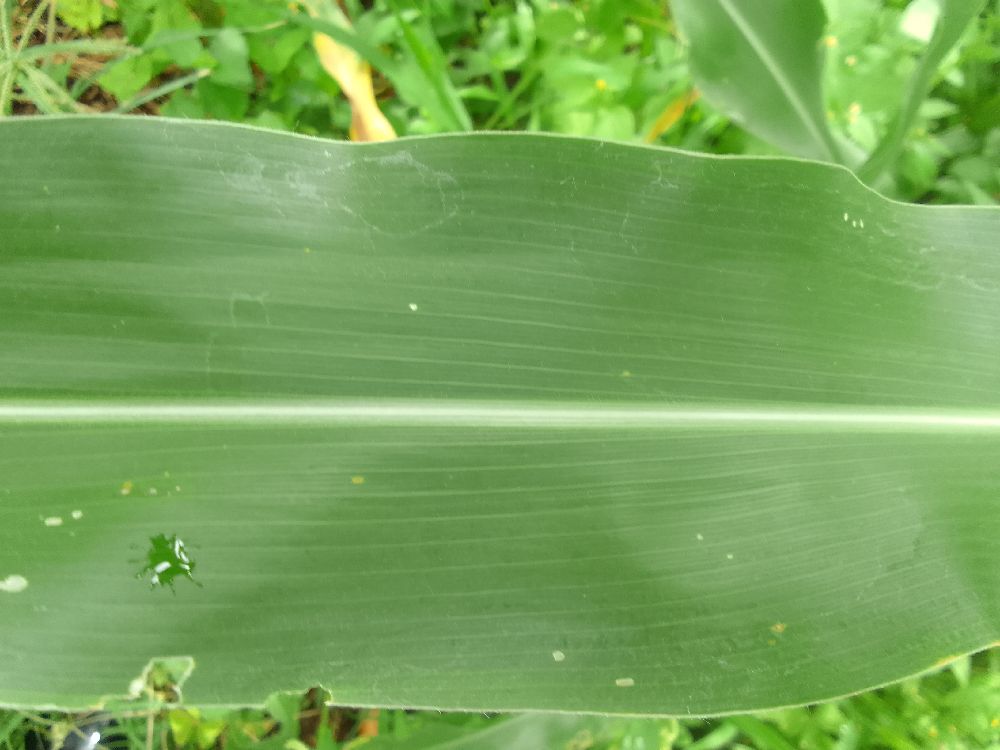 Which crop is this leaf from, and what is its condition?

maize, healthy
